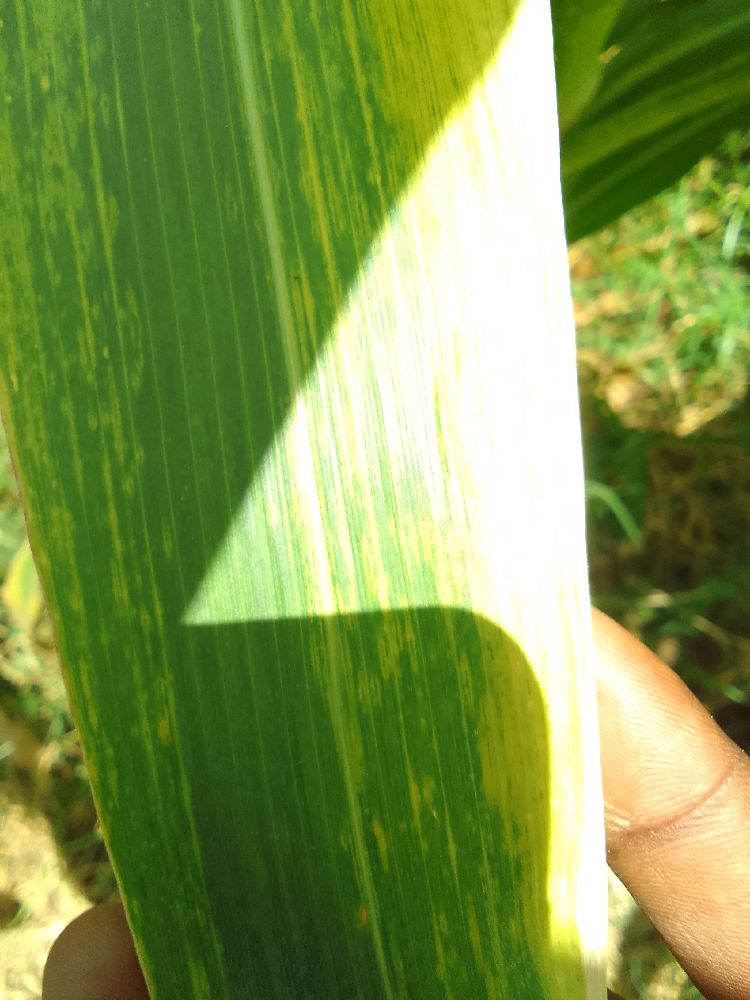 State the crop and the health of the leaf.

maize, maize lethal necrosis
